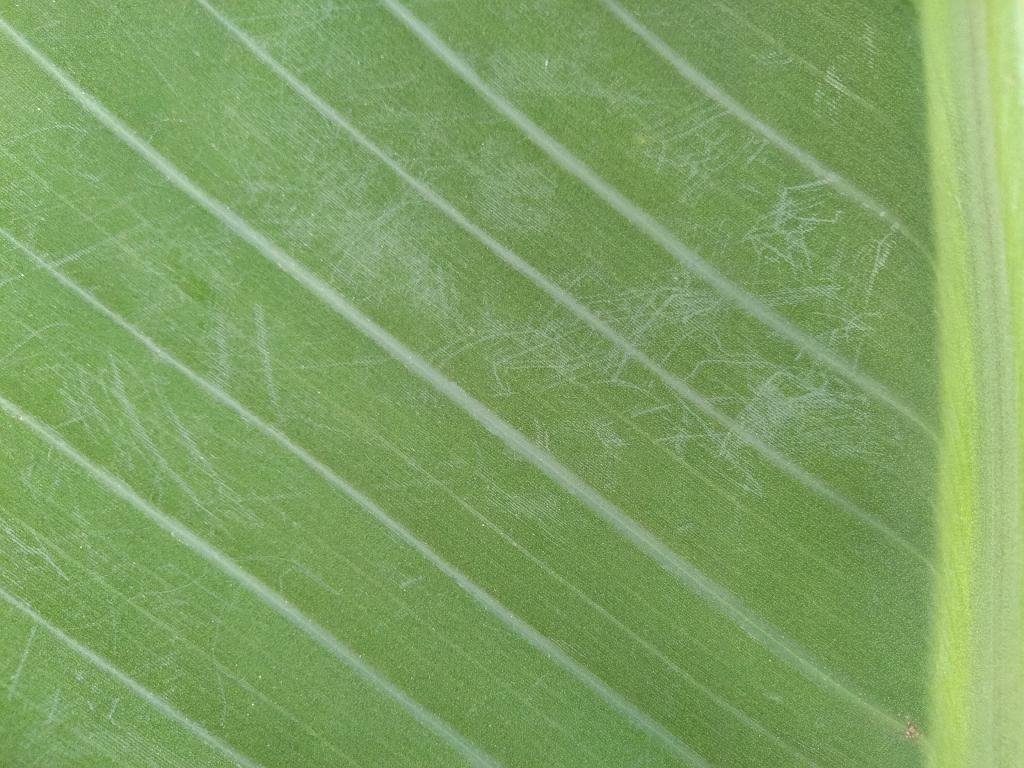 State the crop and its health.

banana, healthy
